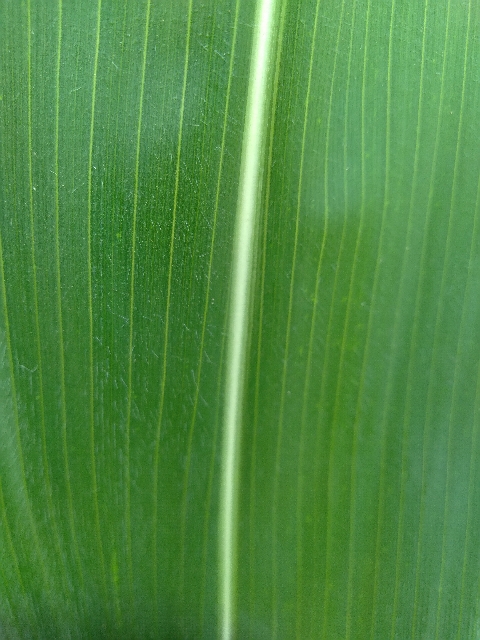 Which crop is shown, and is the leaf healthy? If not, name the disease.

maize, healthy
